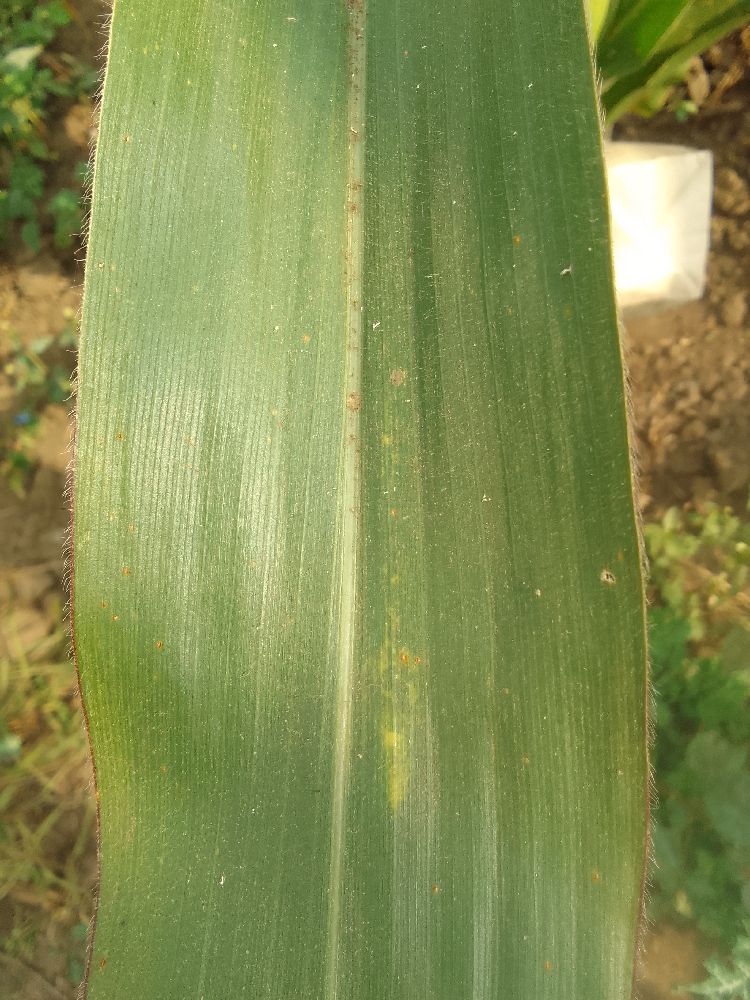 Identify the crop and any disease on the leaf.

maize, healthy
